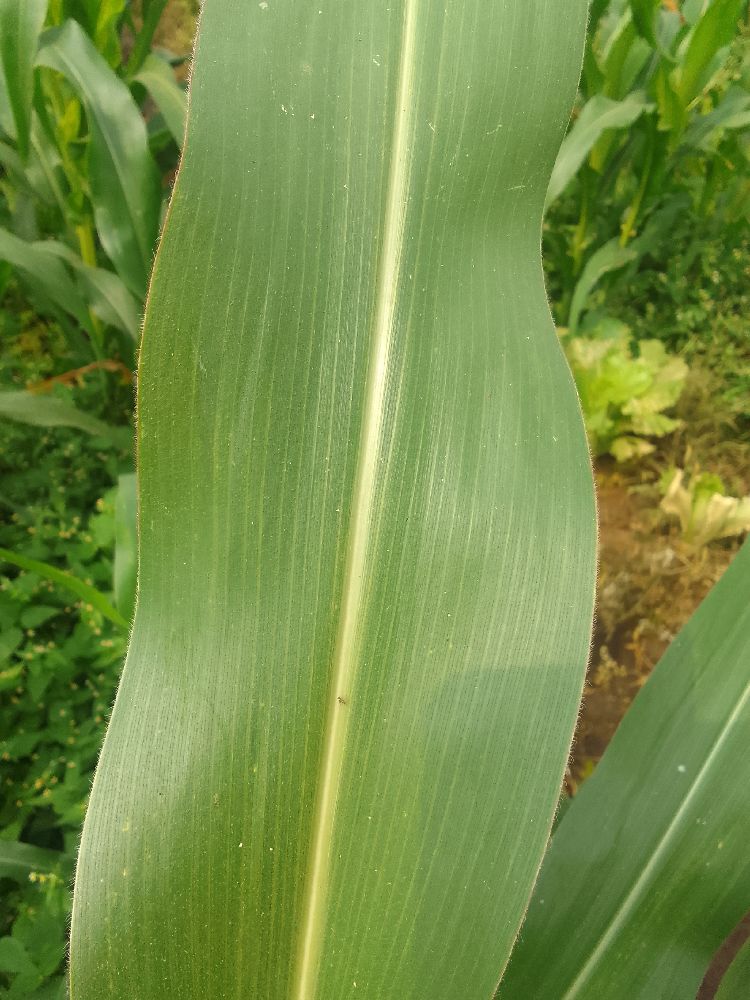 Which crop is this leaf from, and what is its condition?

maize, healthy
